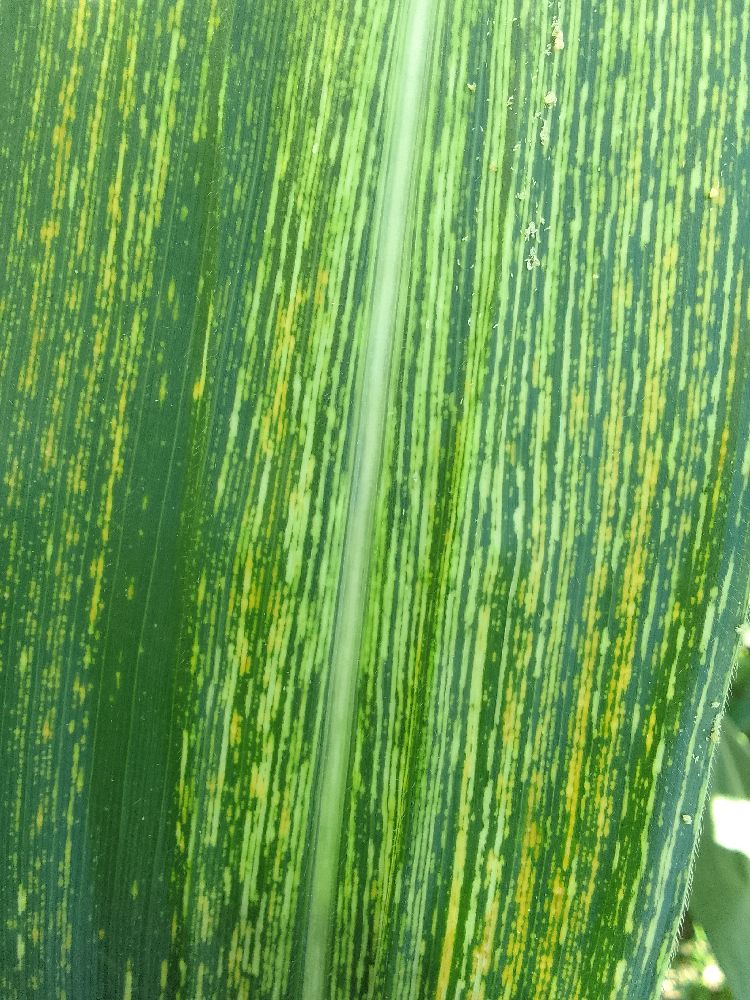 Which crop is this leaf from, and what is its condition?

maize, maize streak virus
